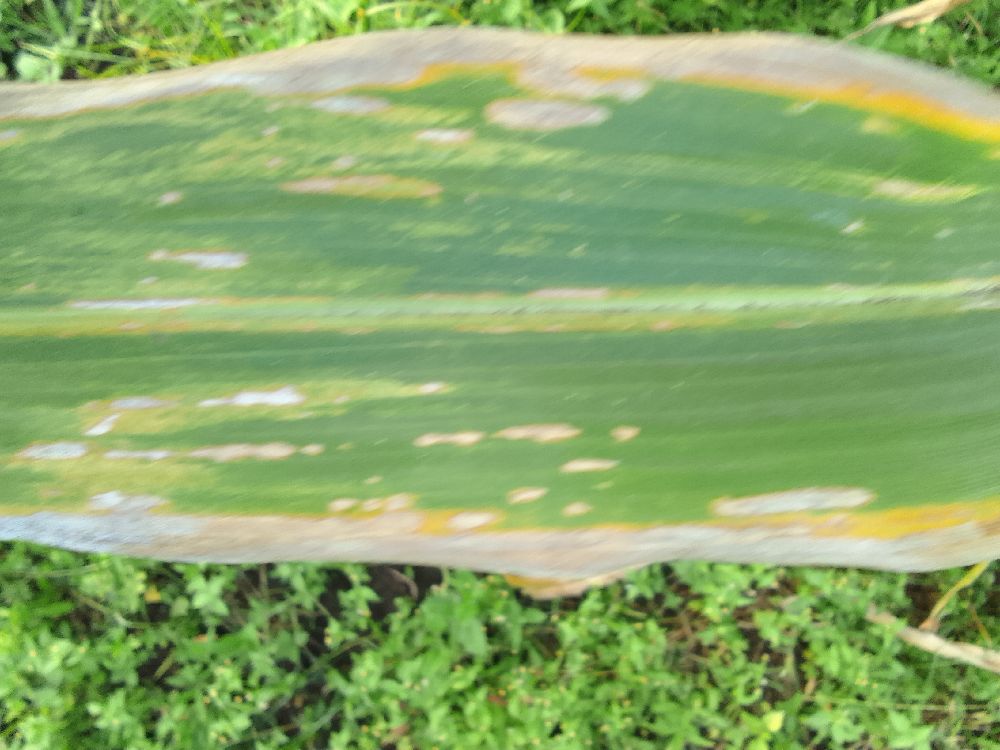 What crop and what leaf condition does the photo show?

maize, maize lethal necrosis
